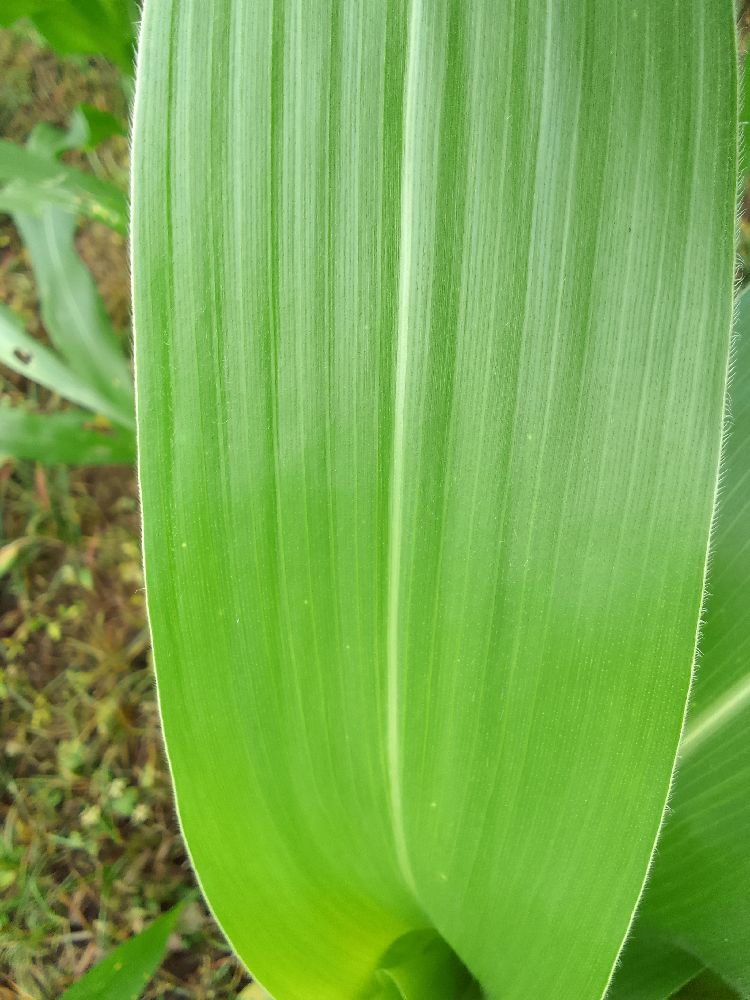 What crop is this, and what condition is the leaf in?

maize, healthy
